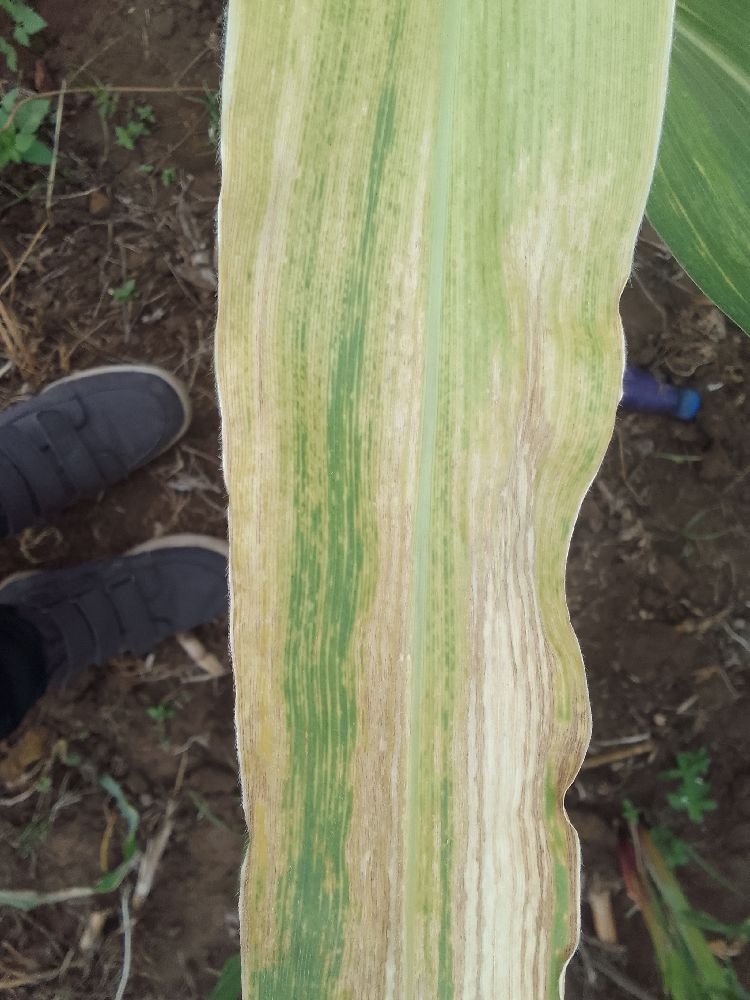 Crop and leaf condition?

maize, maize lethal necrosis
